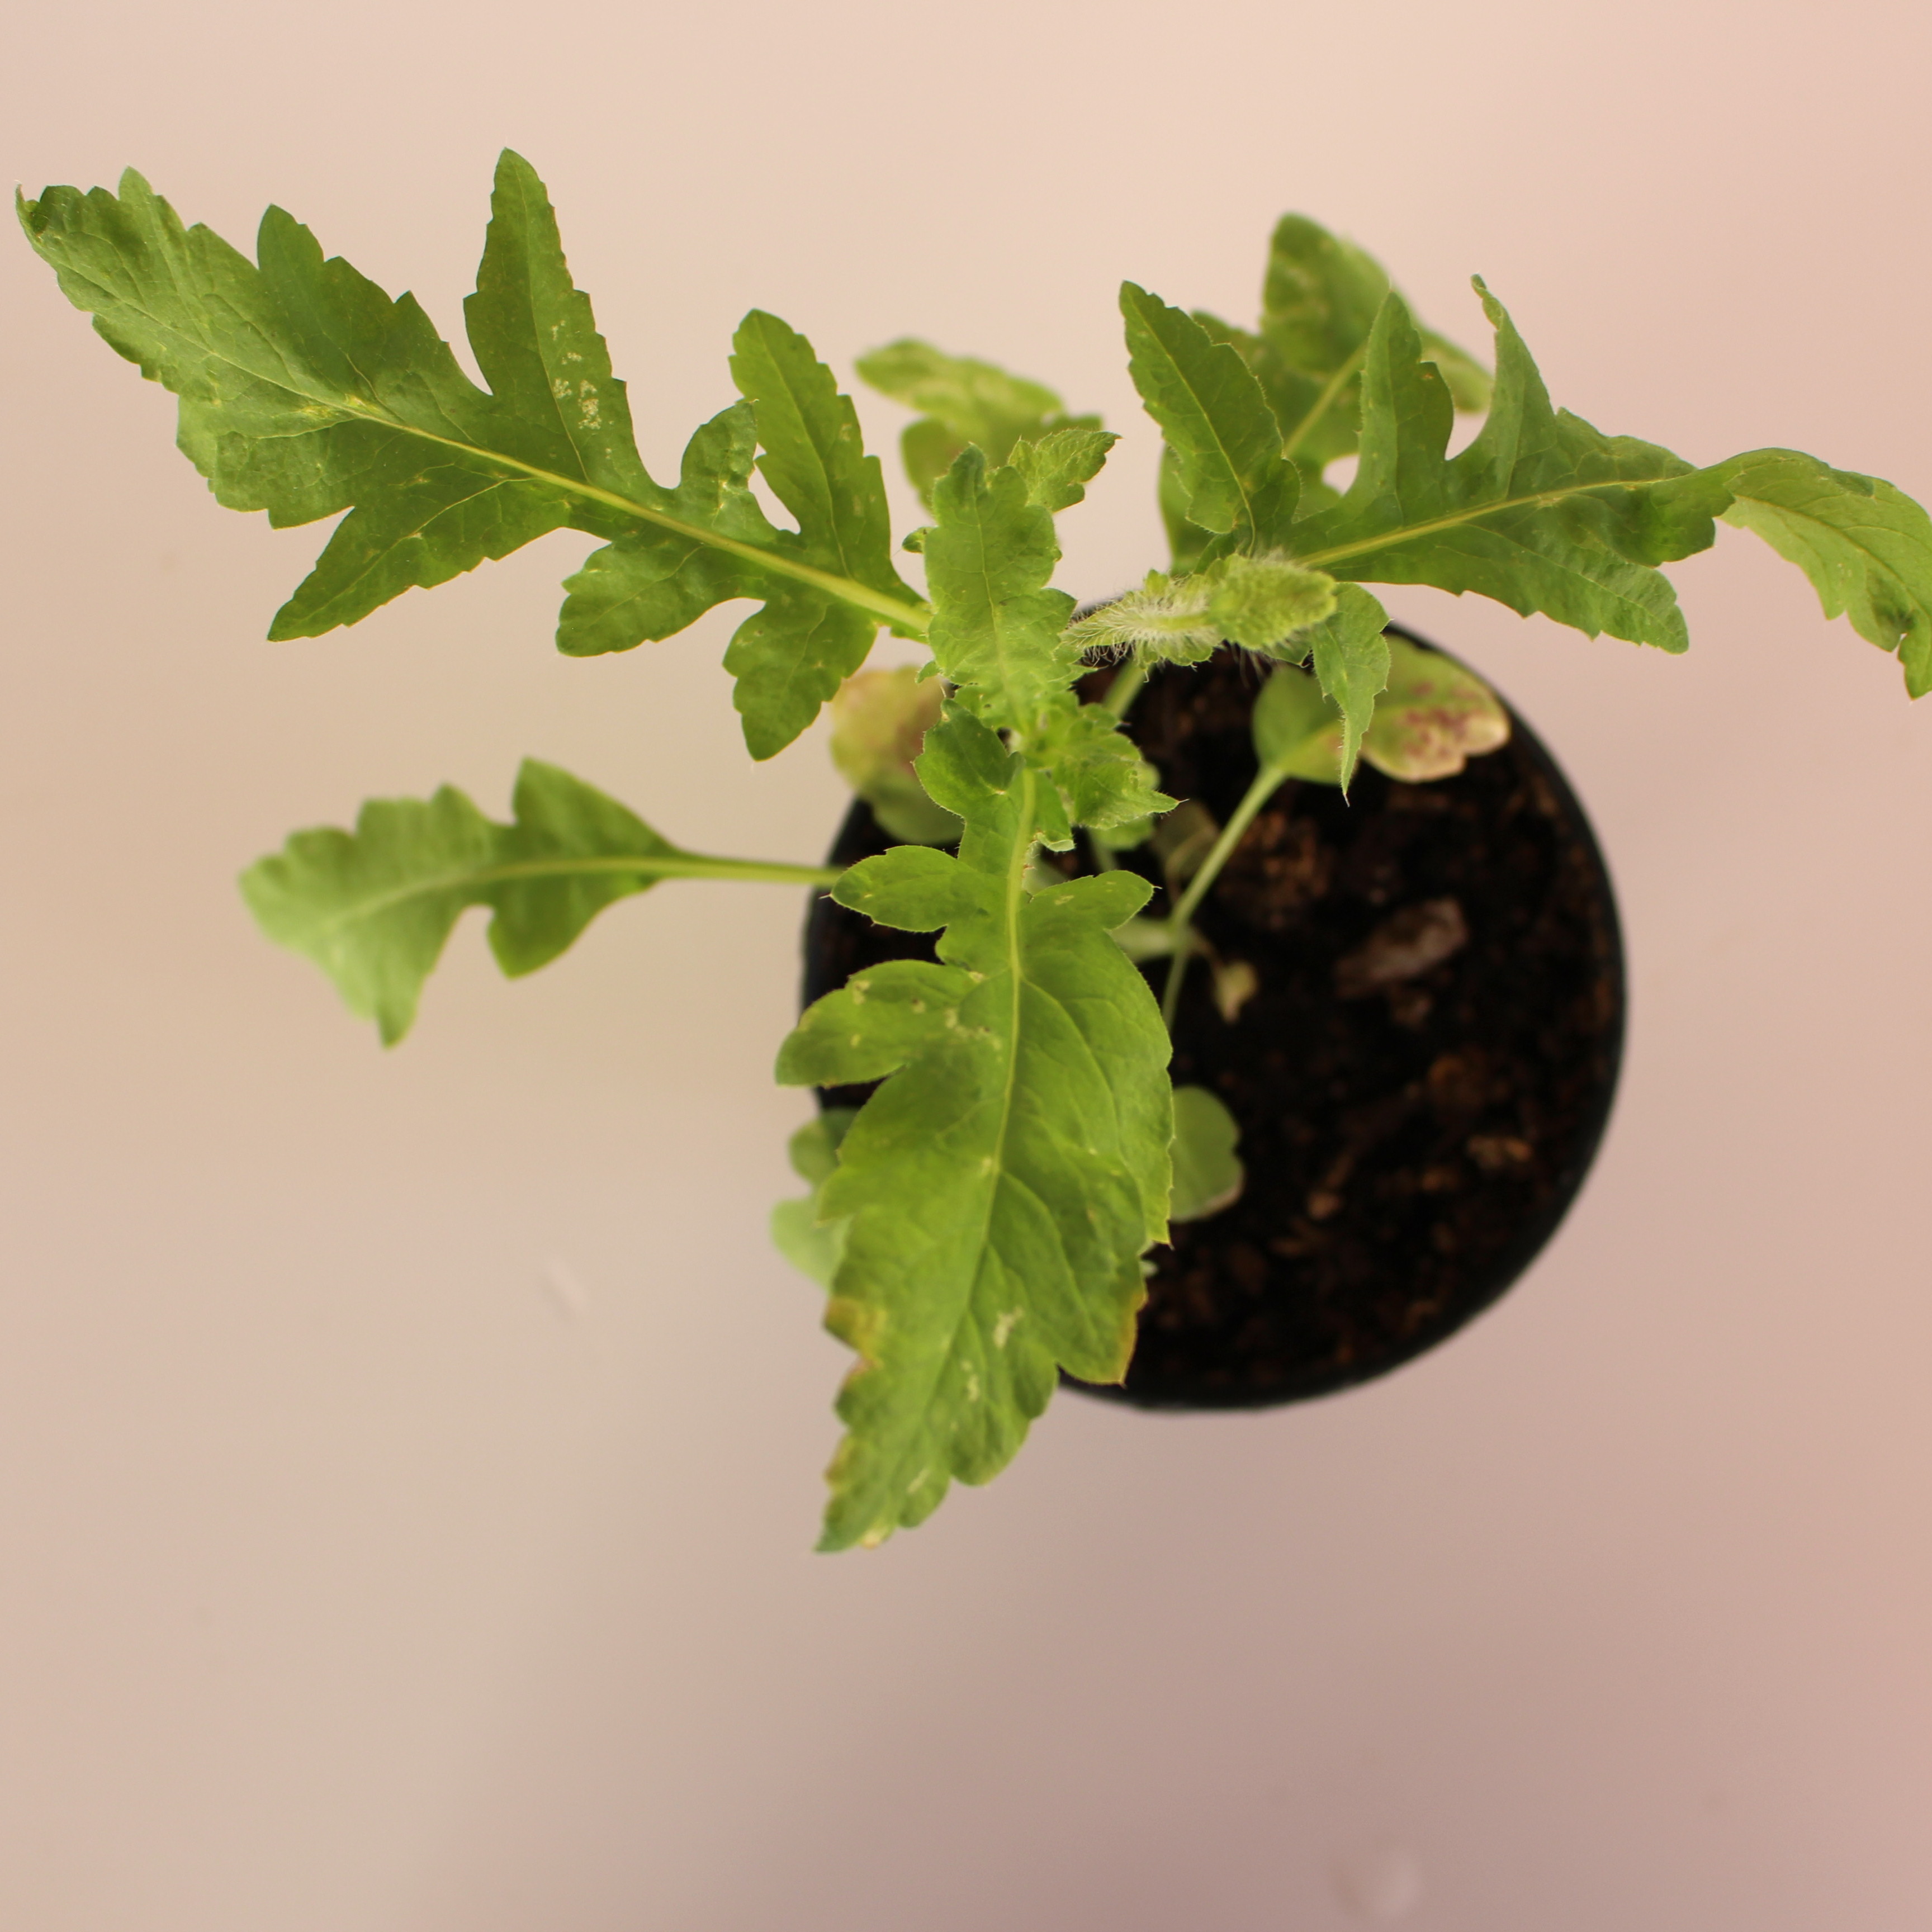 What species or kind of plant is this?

Papaver rhoeas
